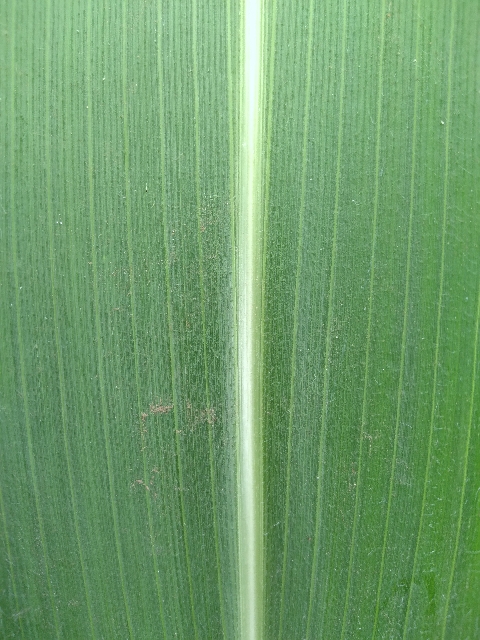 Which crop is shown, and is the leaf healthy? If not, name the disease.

maize, healthy
